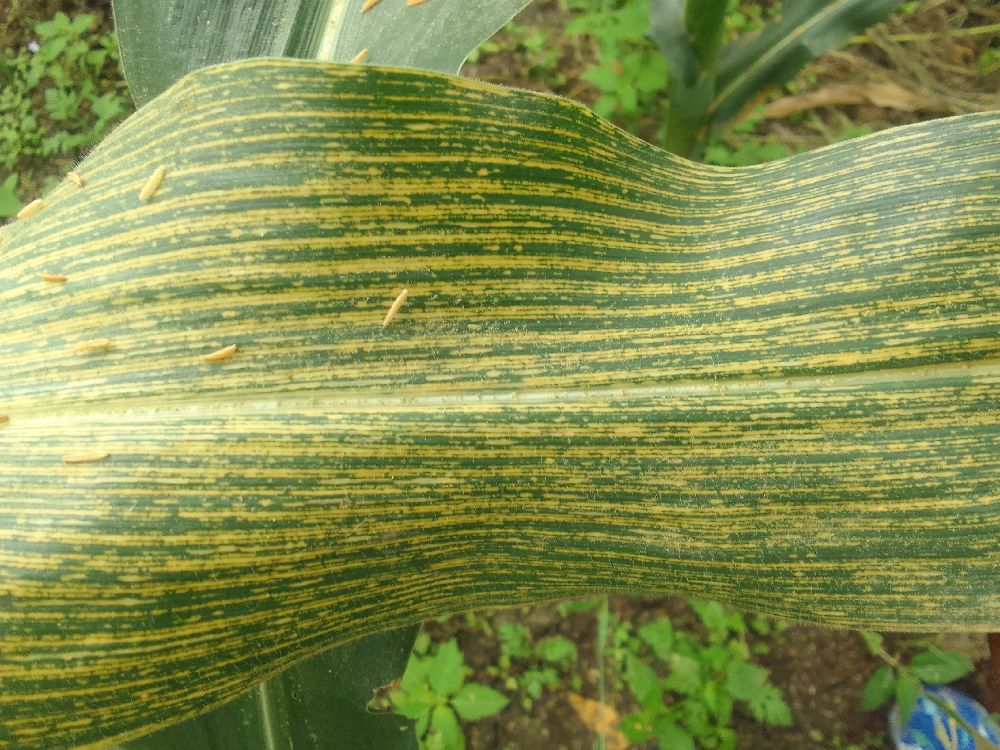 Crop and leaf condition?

maize, maize streak virus
